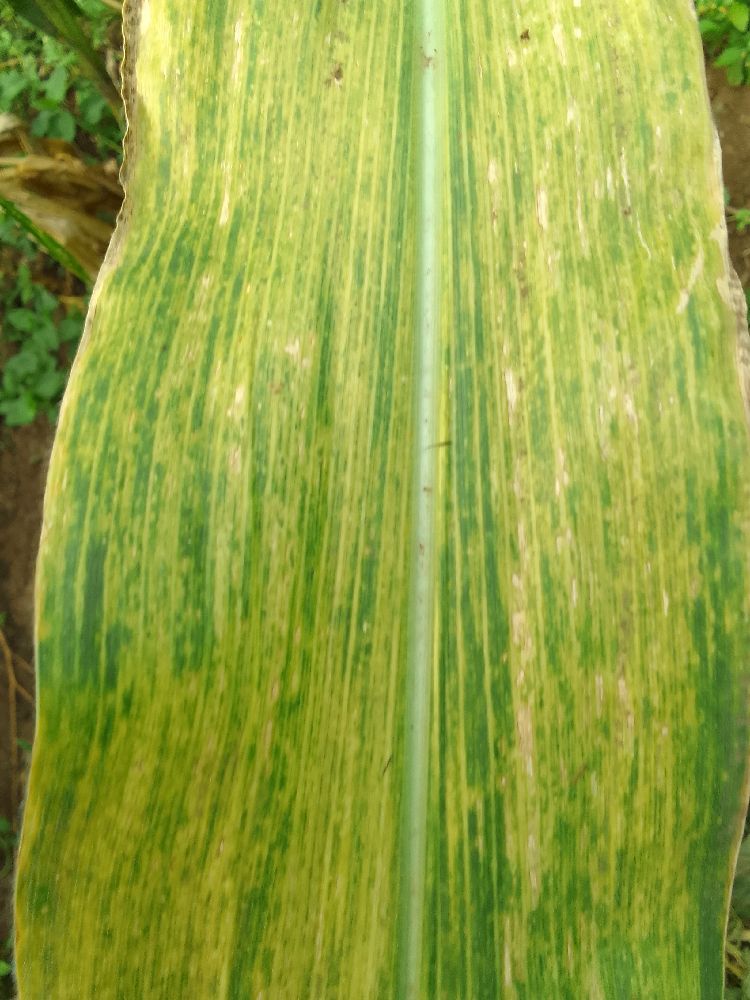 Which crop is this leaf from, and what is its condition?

maize, maize lethal necrosis
